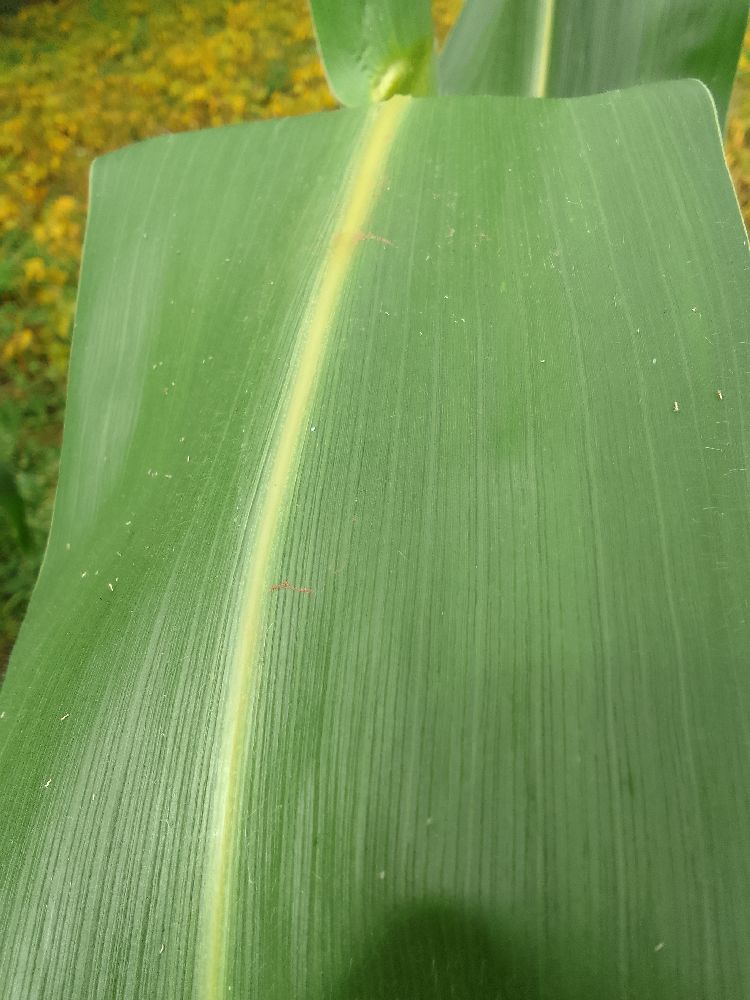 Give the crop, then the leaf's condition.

maize, healthy
